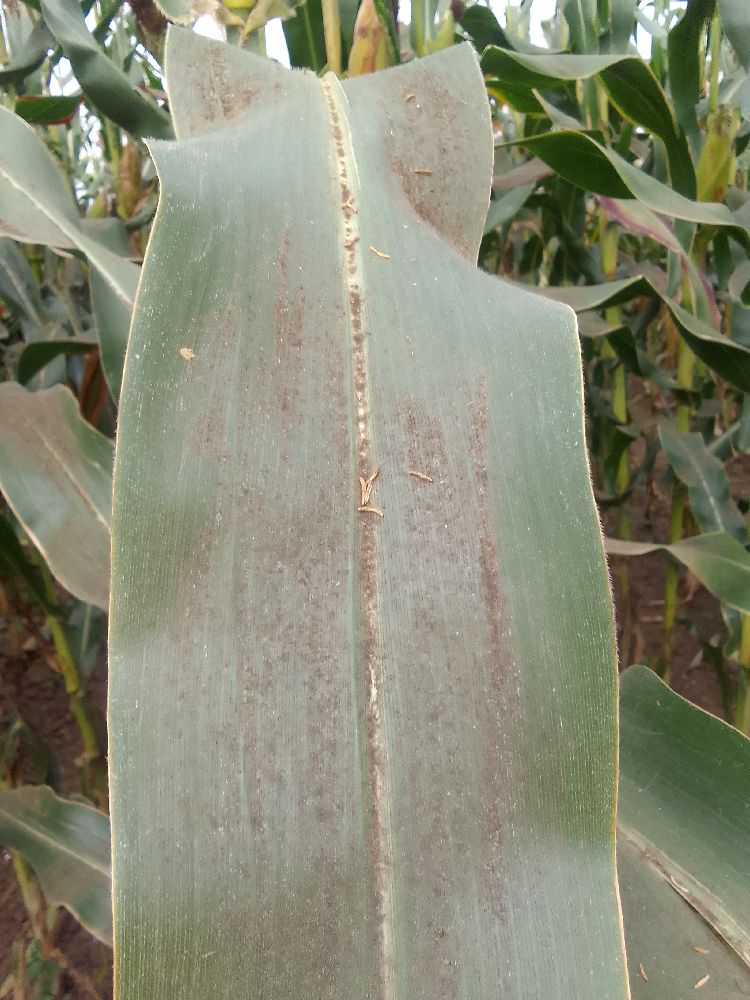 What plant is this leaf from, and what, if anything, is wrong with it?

maize, healthy
